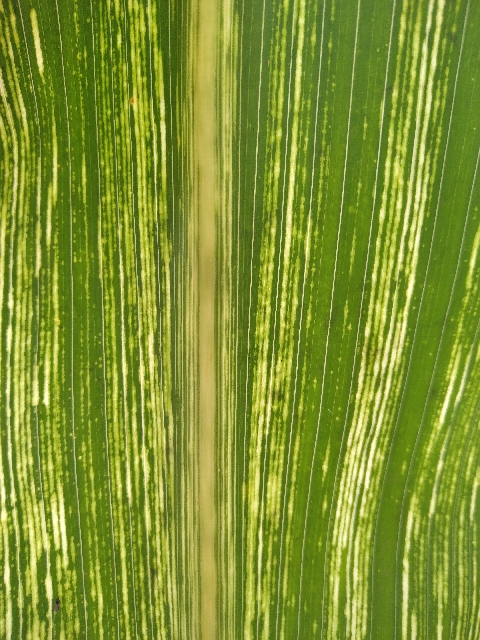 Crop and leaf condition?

maize, maize streak virus
